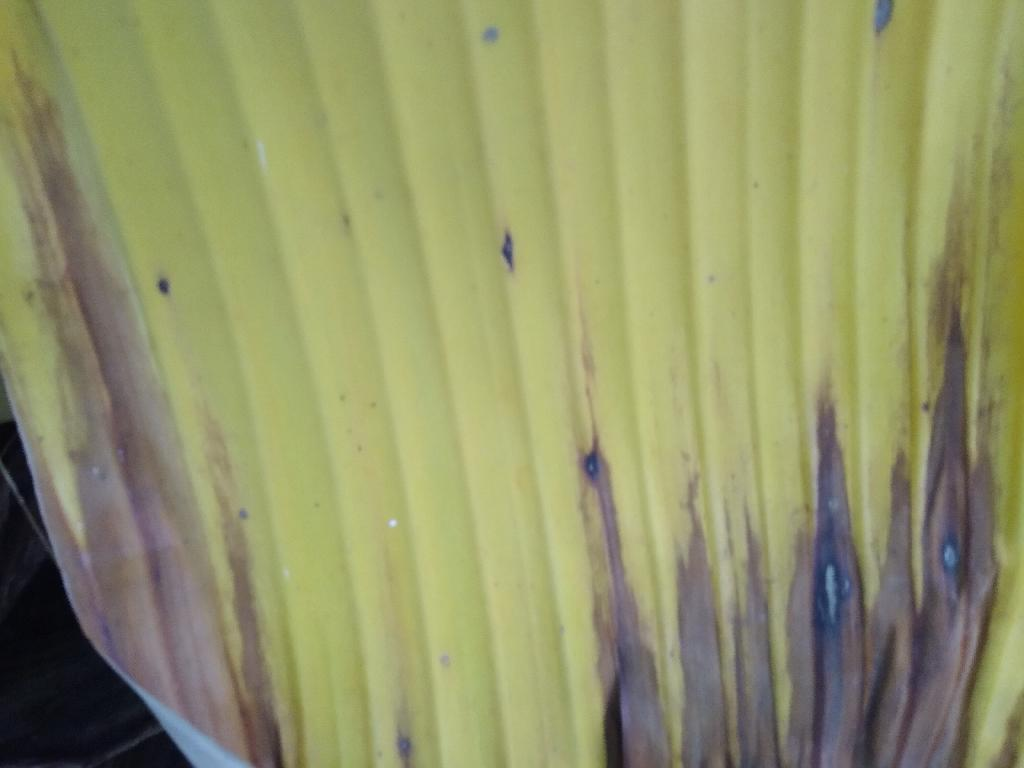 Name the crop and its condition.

banana, fusarium wilt race 1
